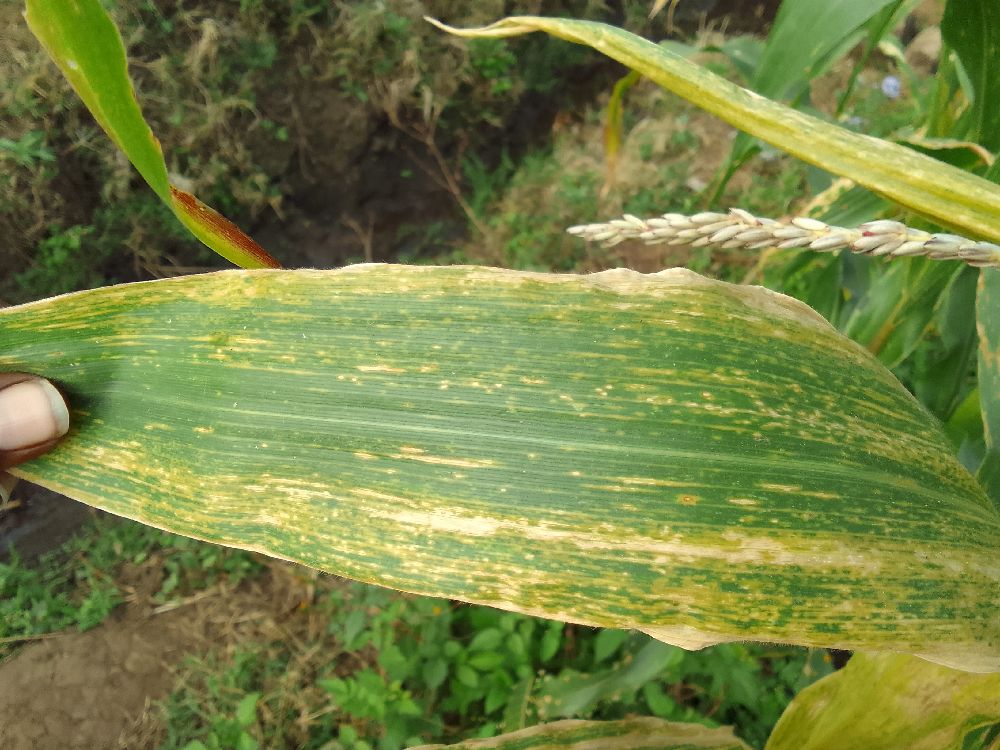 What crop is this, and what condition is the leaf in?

maize, maize lethal necrosis
